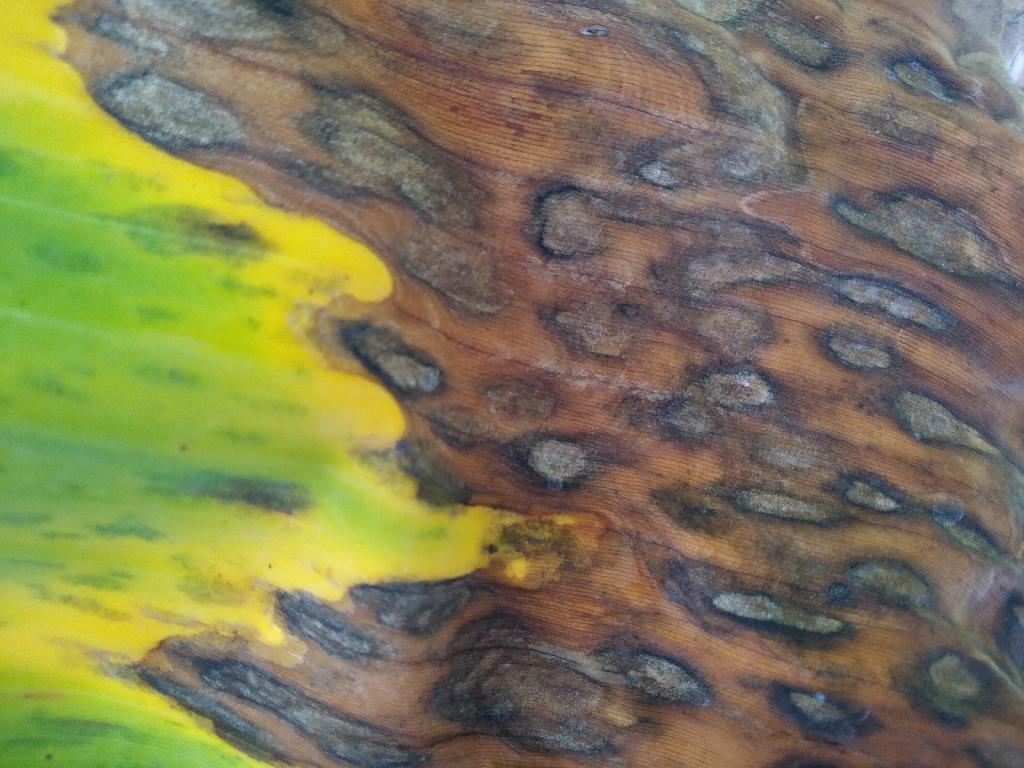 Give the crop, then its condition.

banana, black sigatoka
